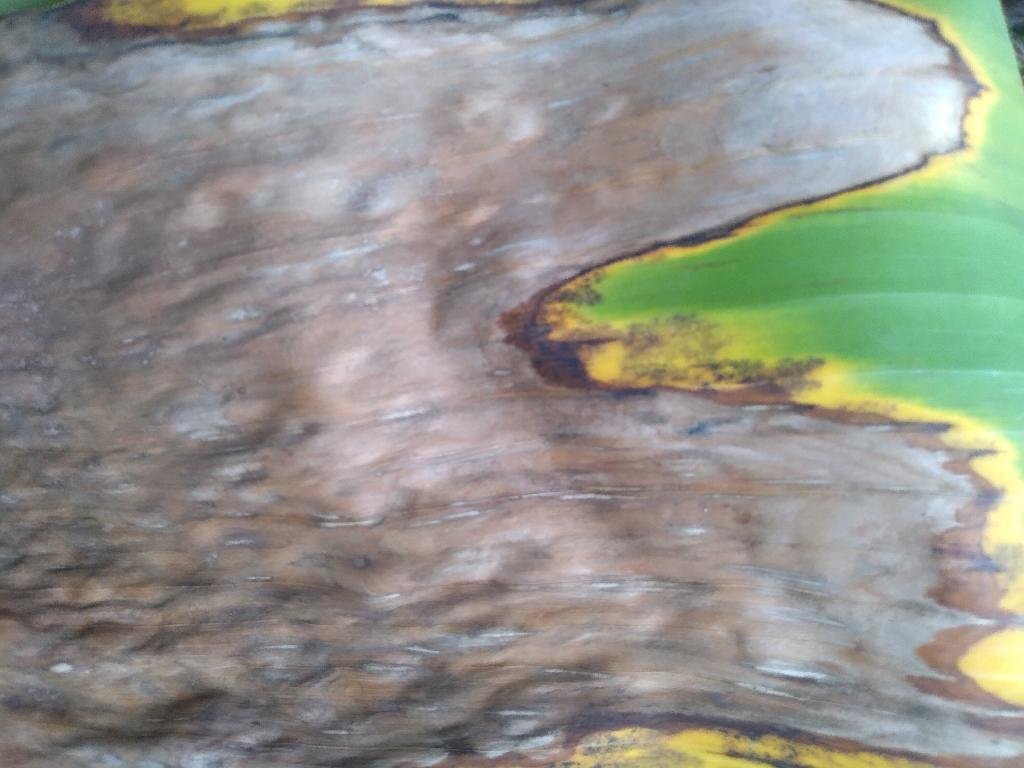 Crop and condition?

banana, black sigatoka
